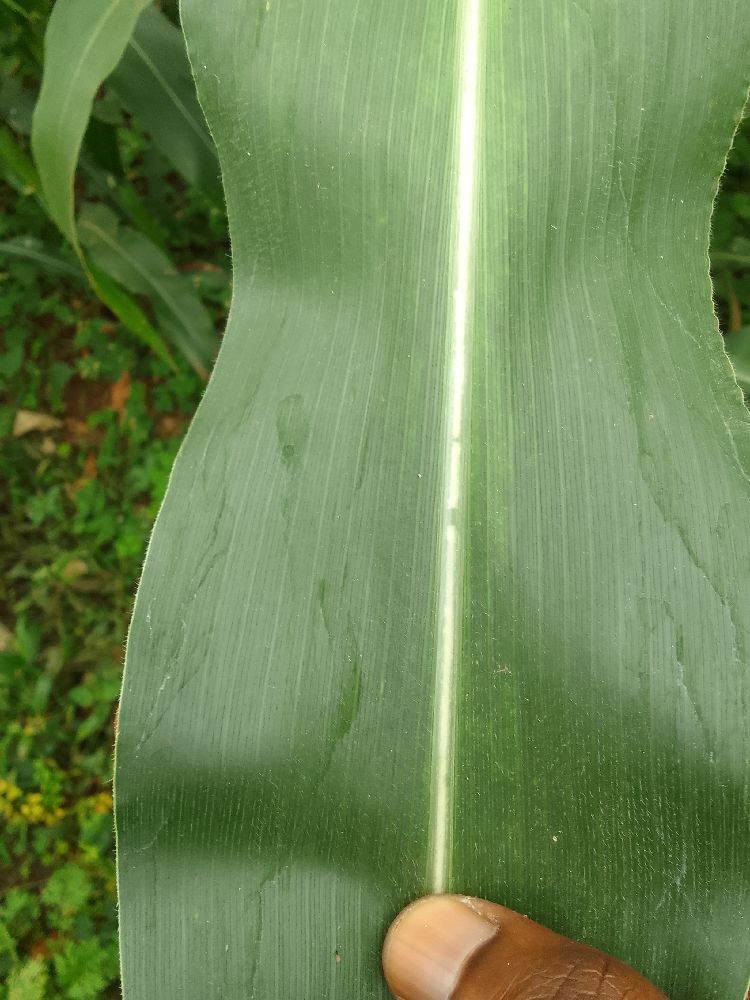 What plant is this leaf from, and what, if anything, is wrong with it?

maize, healthy
